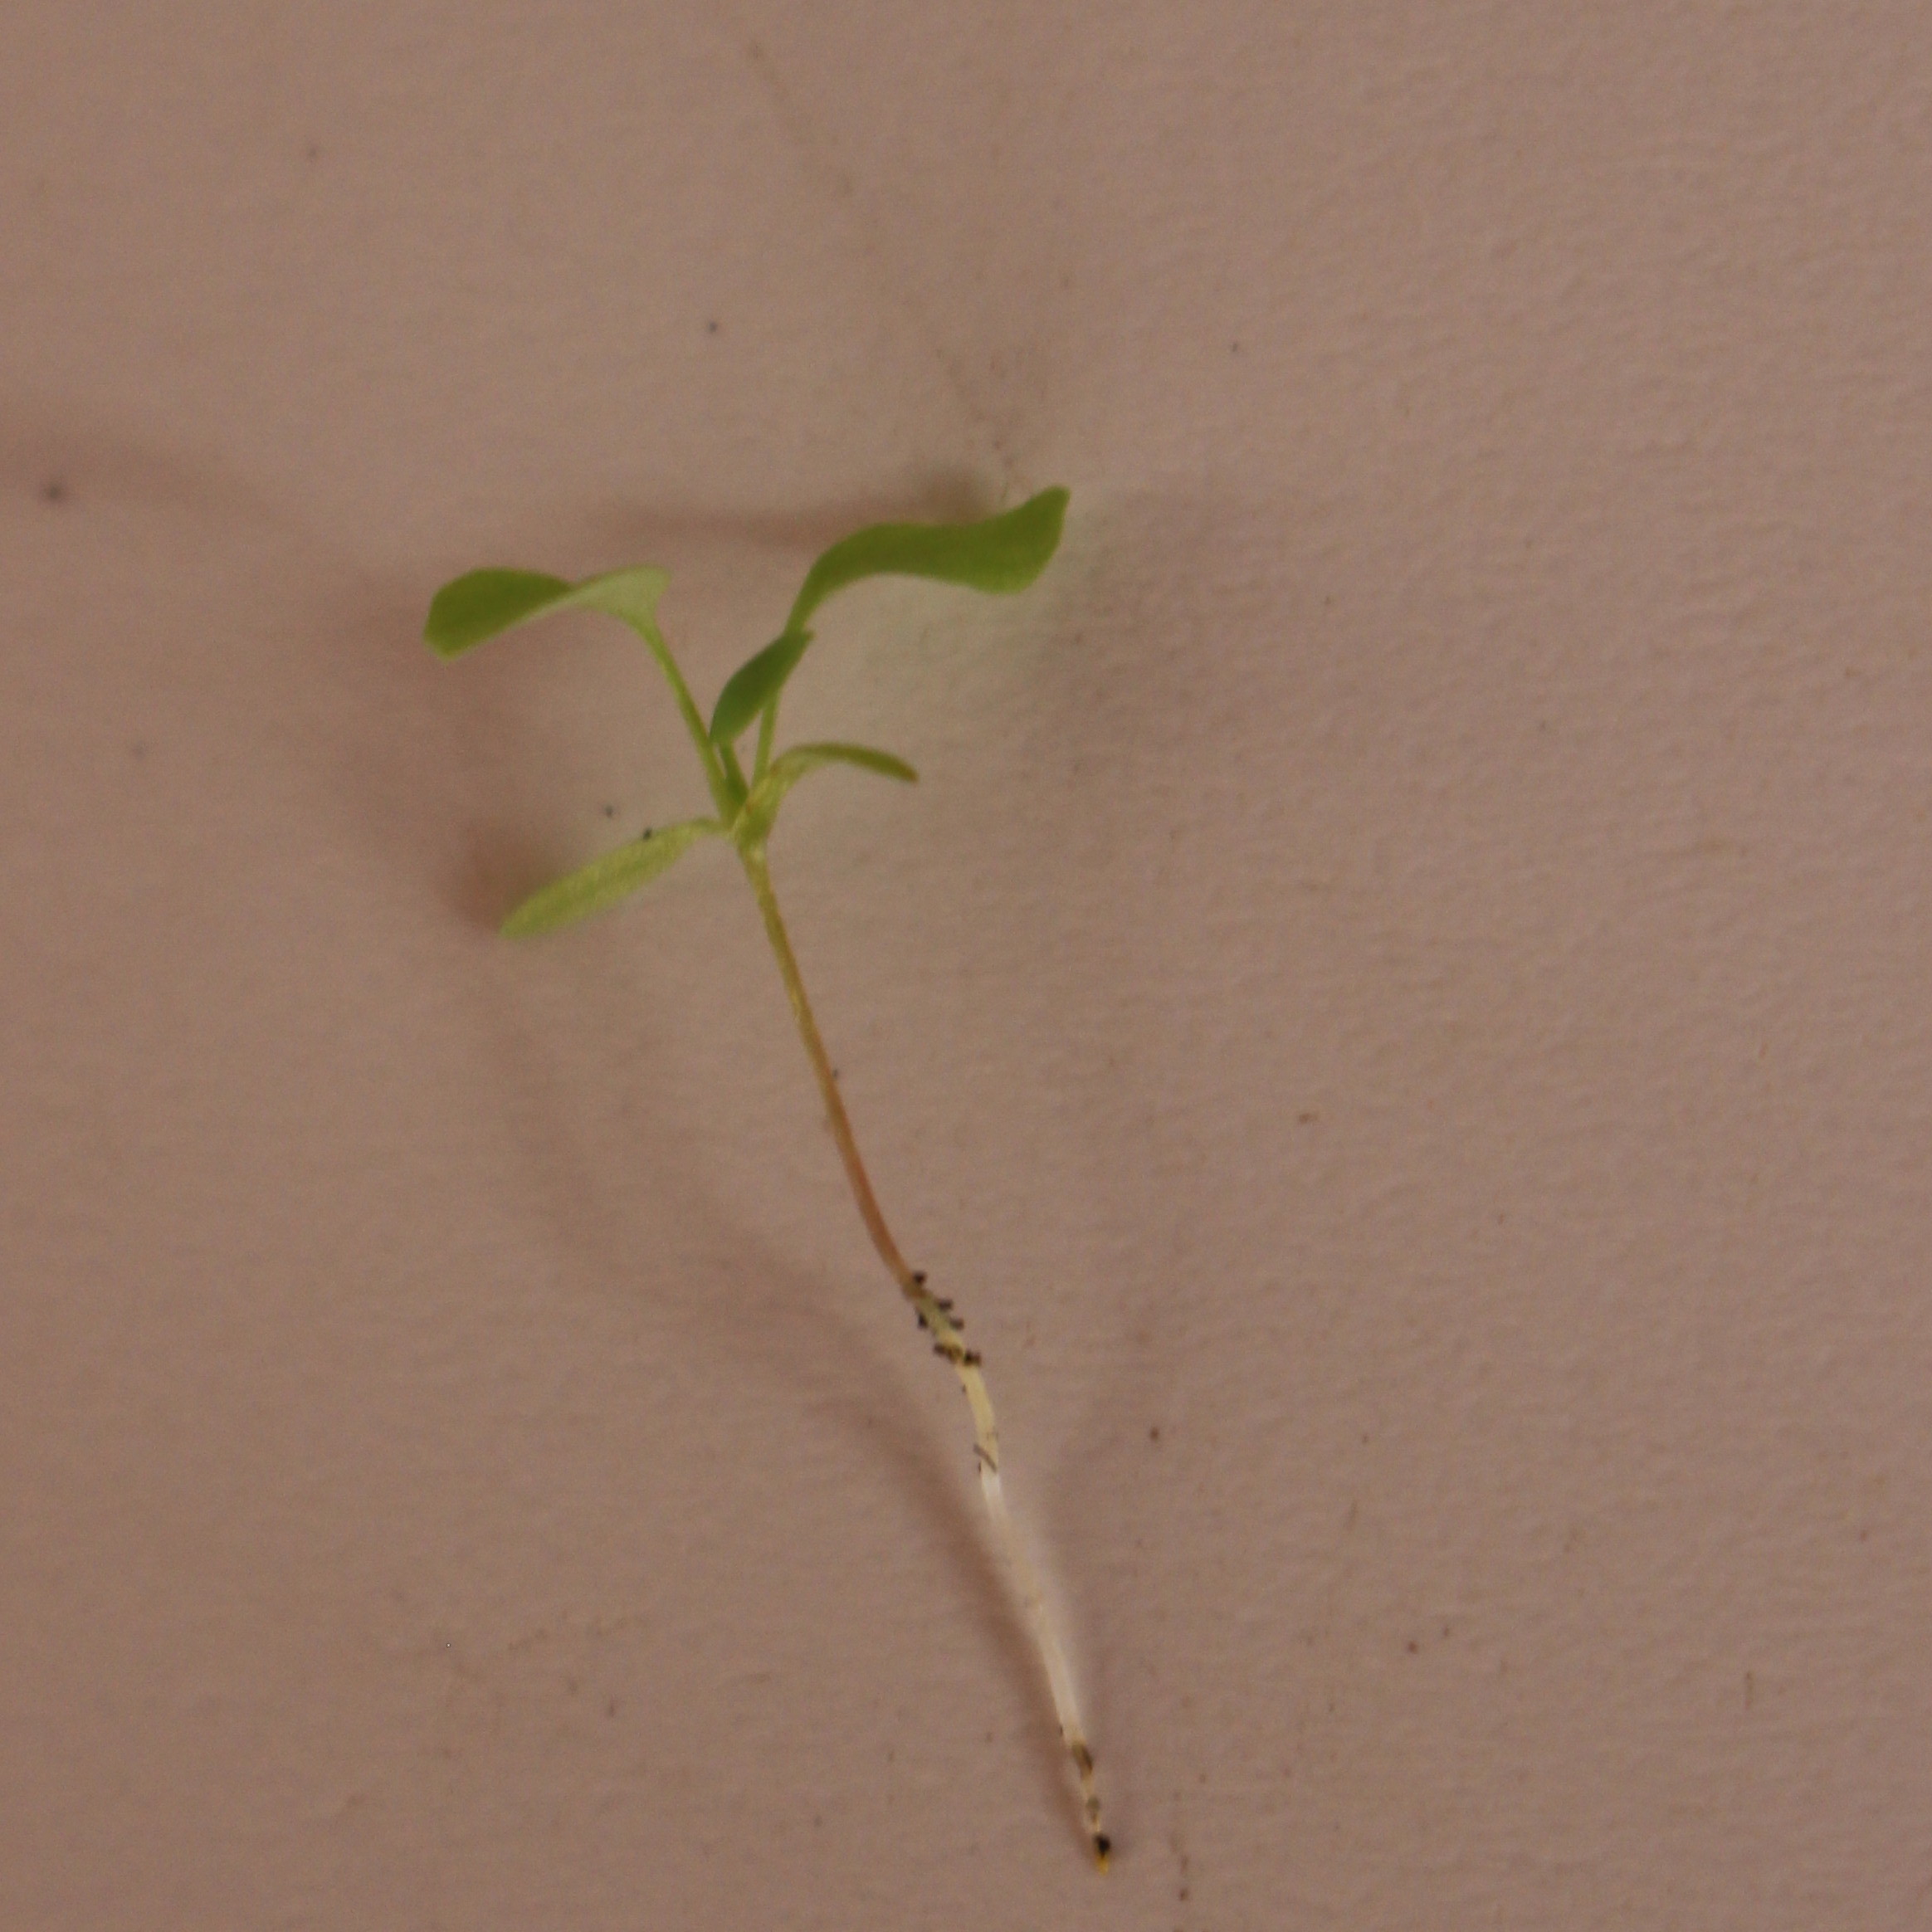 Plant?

Papaver rhoeas
